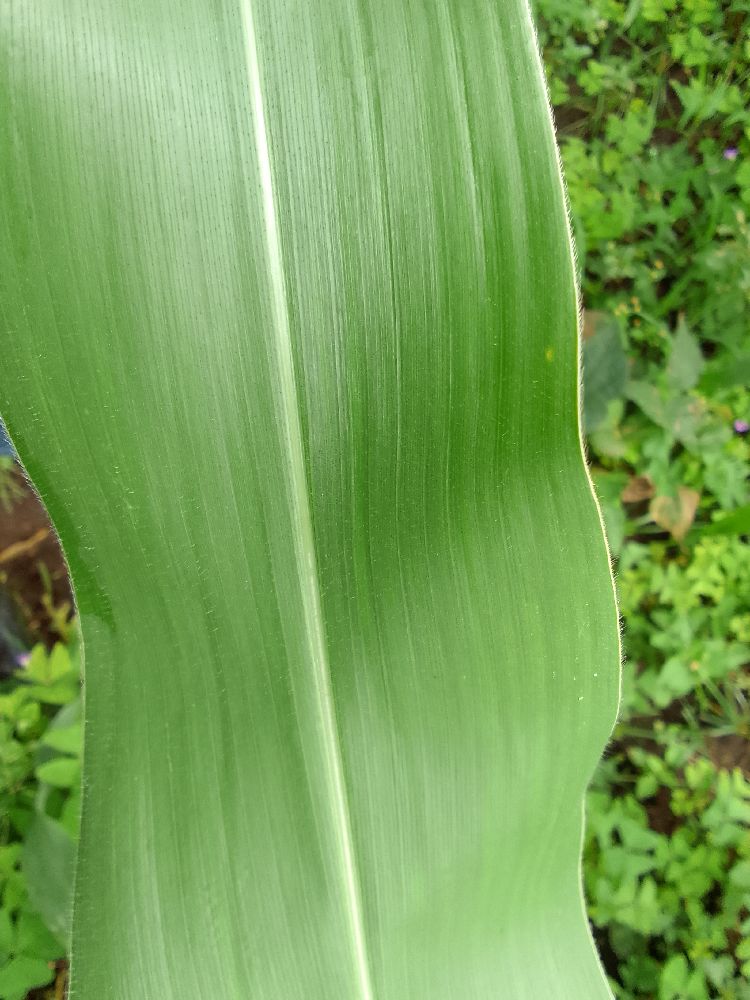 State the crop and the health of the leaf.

maize, healthy
